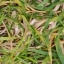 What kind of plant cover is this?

grass
